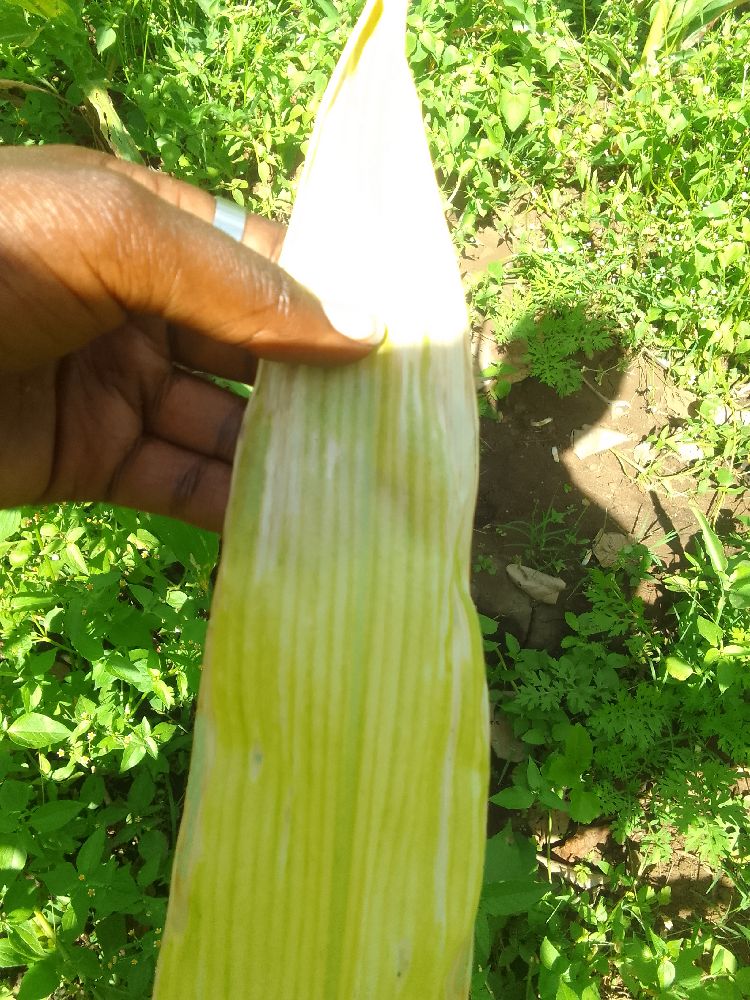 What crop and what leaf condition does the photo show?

maize, maize lethal necrosis
